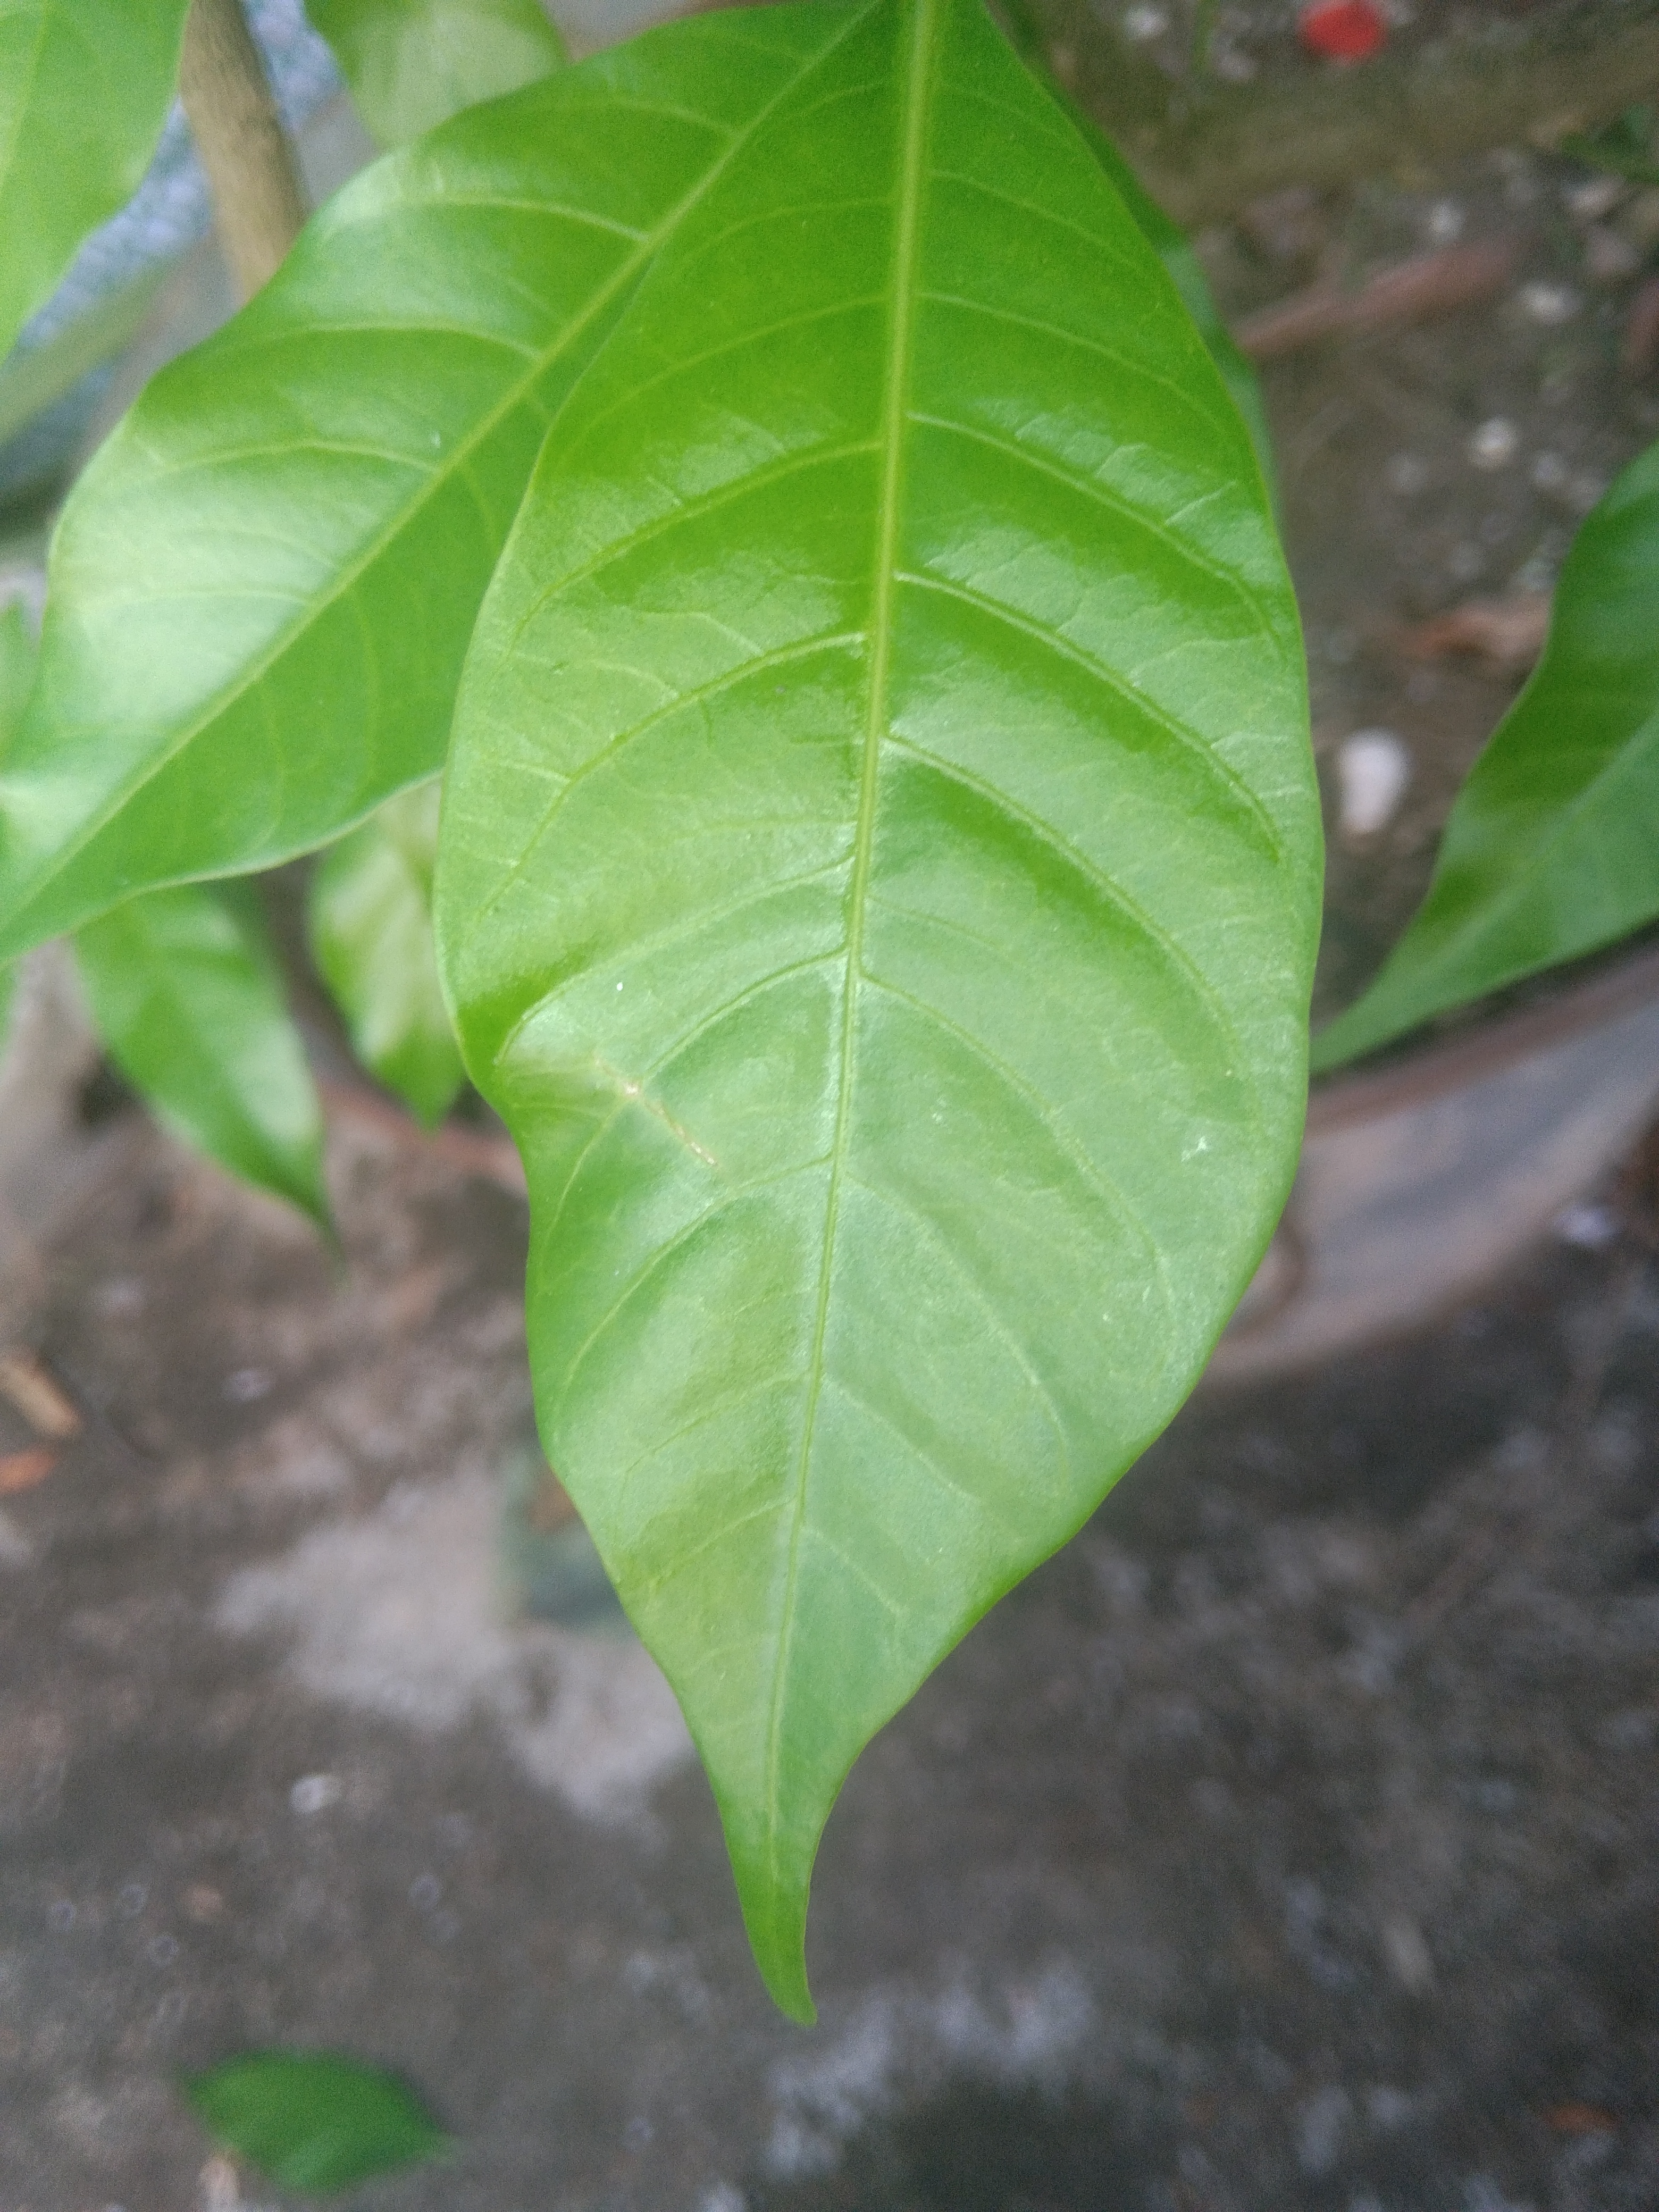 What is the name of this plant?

togor
